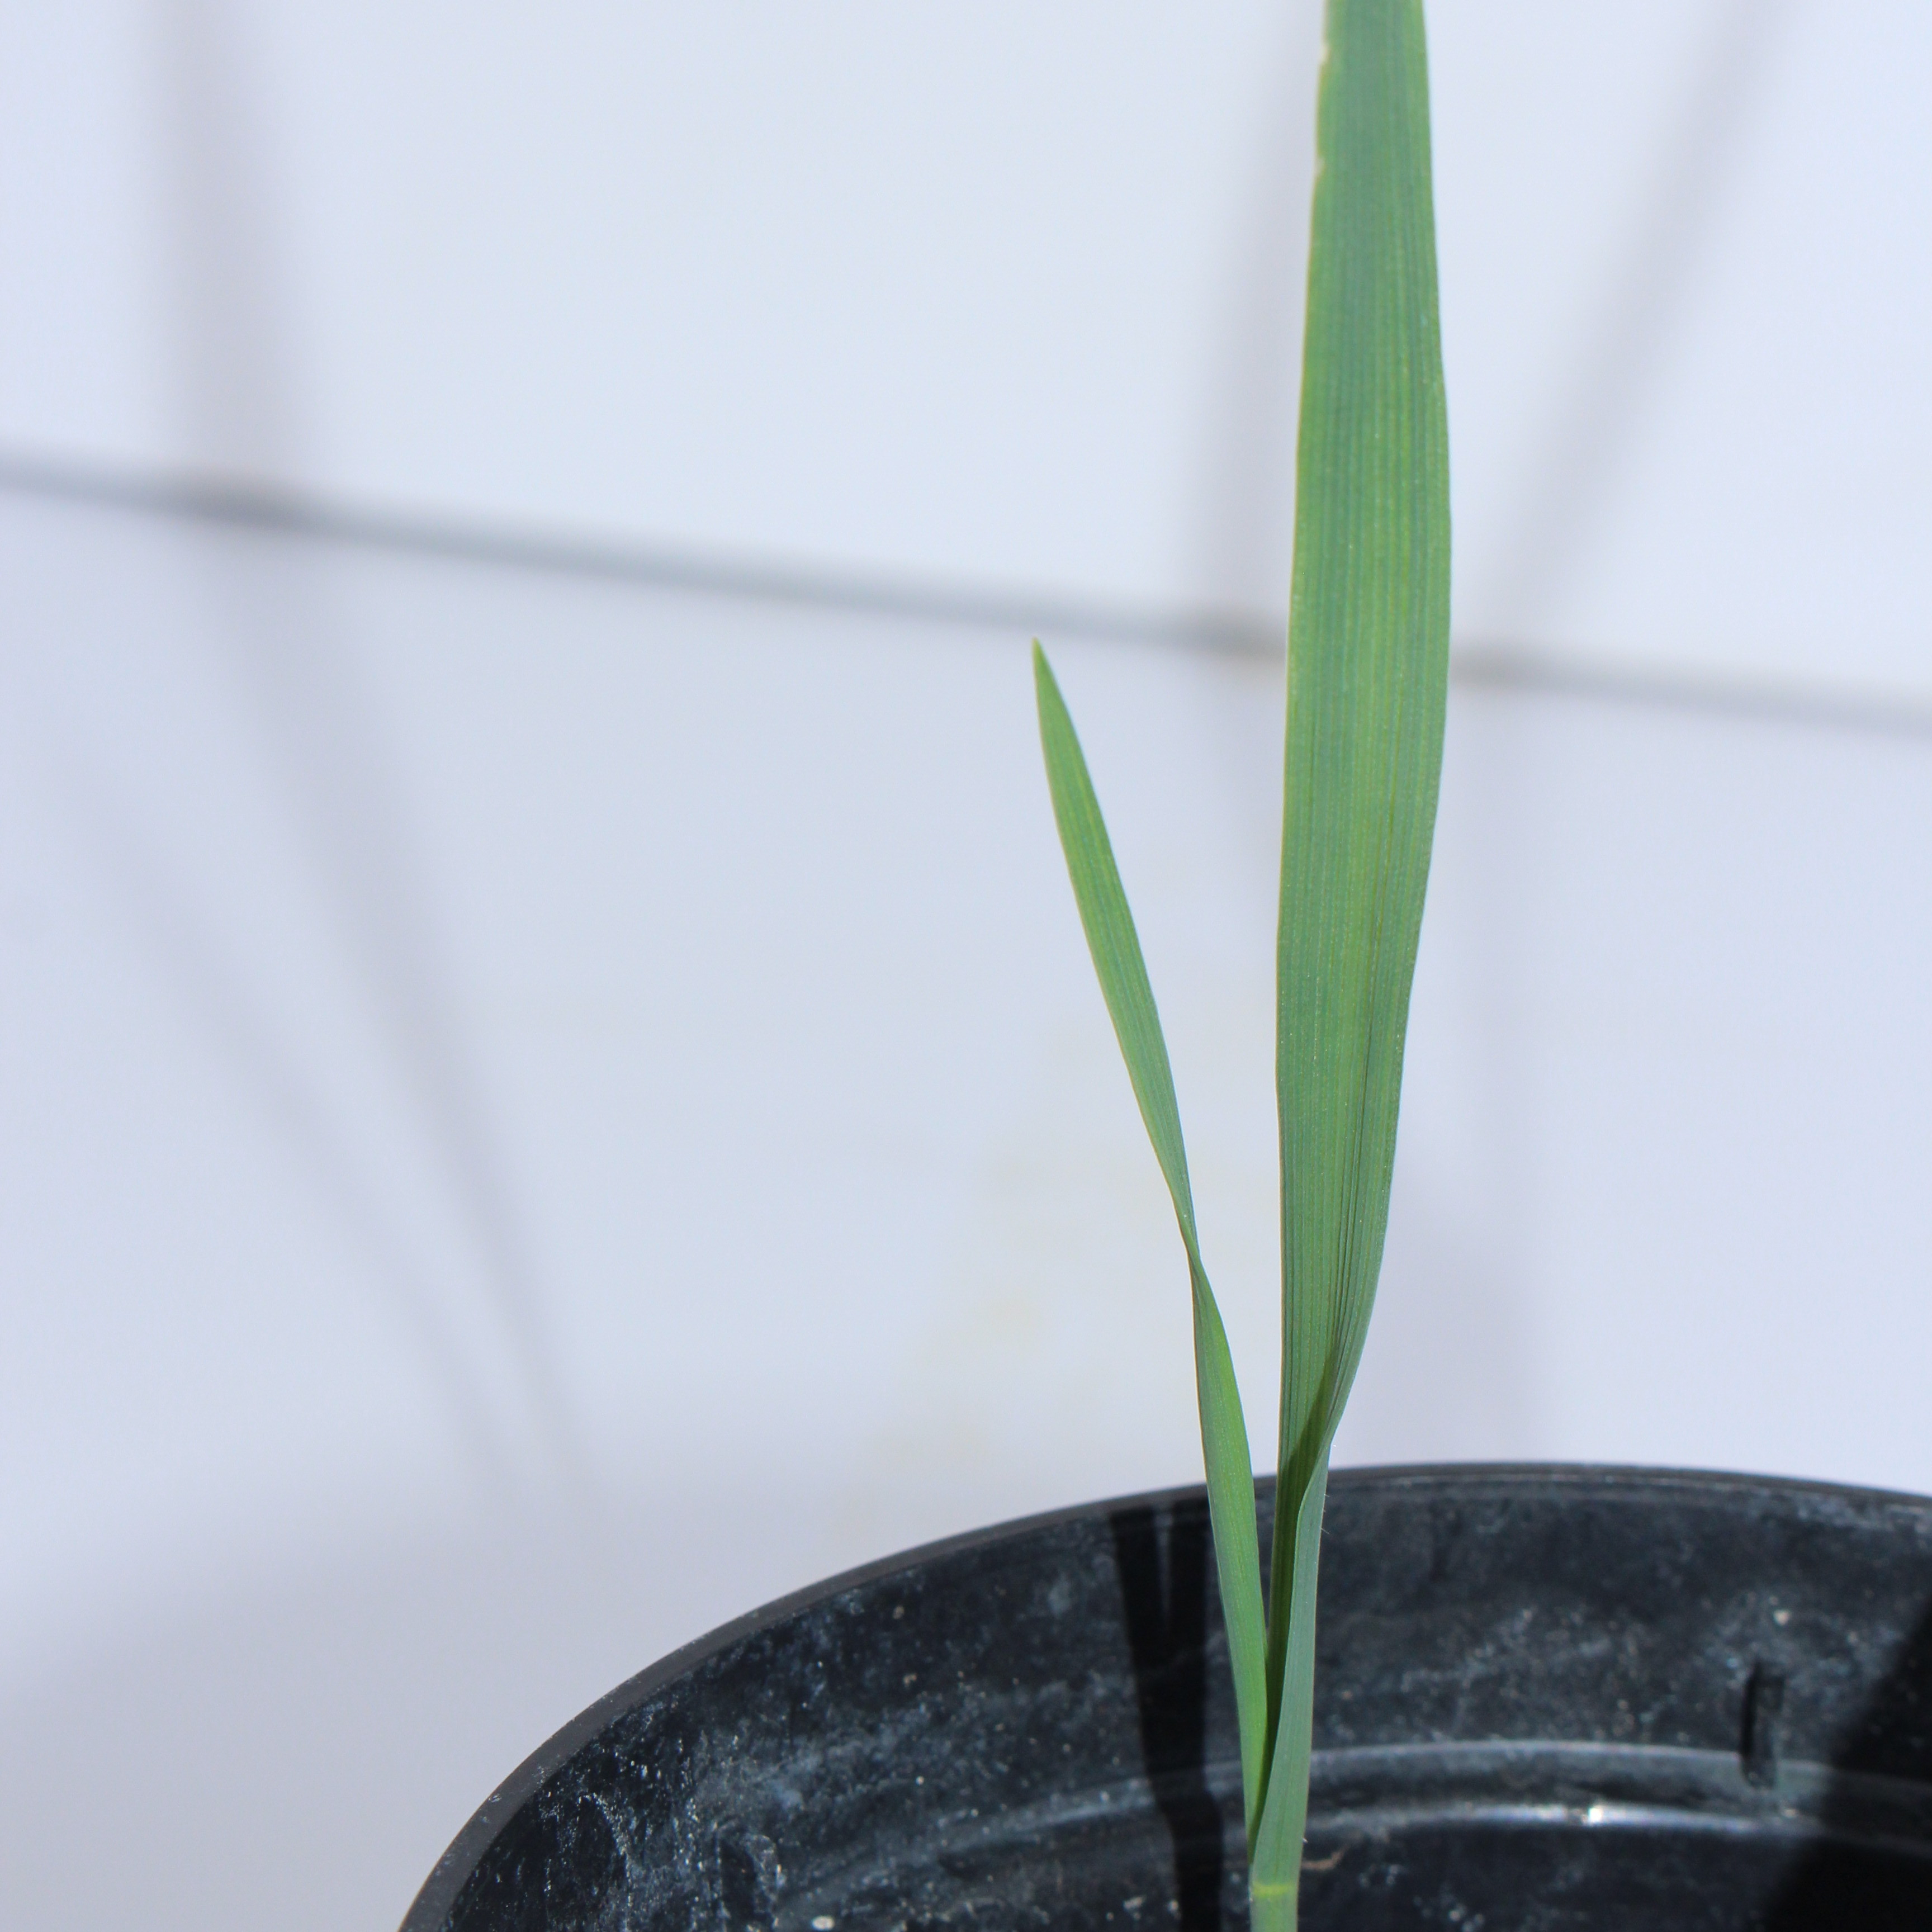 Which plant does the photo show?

Avena sterilis
